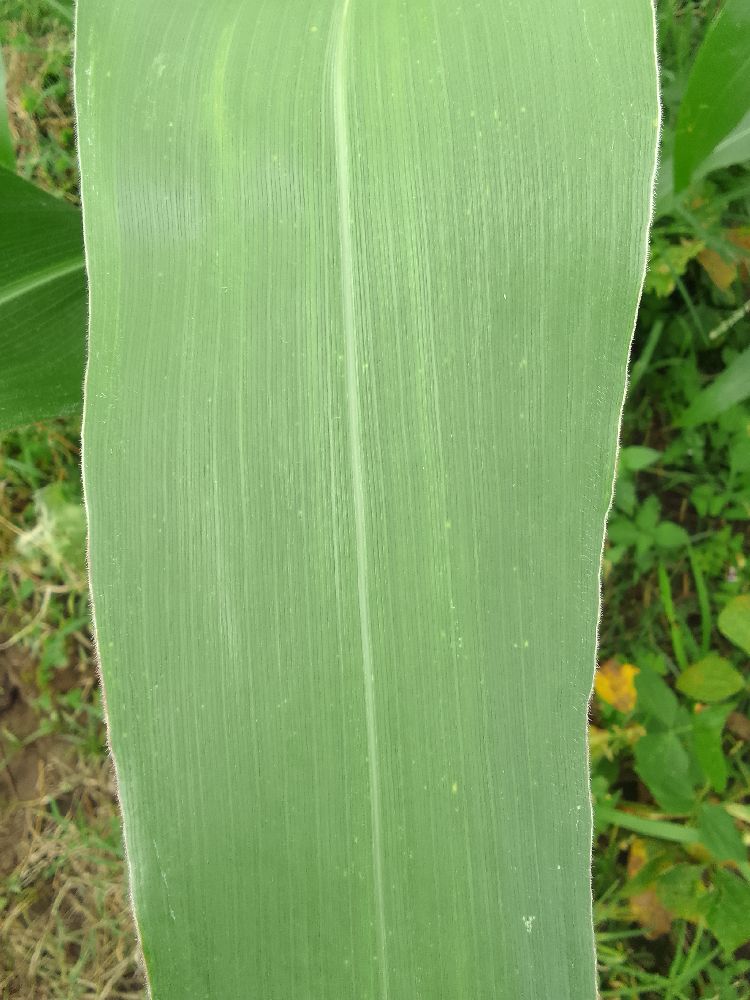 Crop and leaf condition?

maize, healthy
